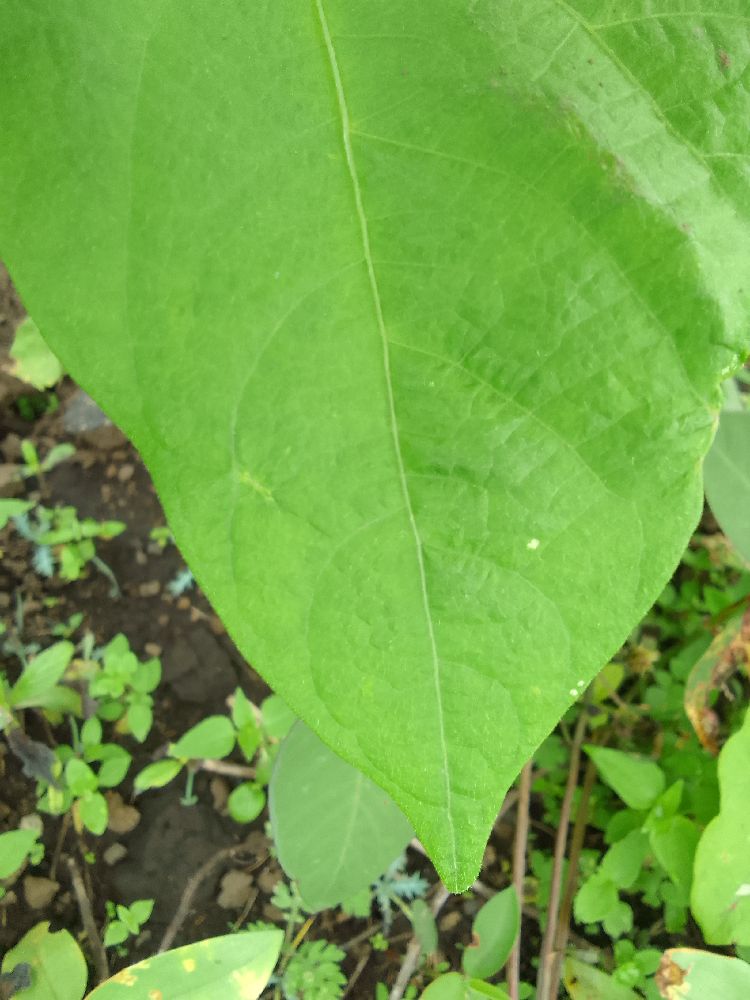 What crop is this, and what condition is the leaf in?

common bean, healthy
